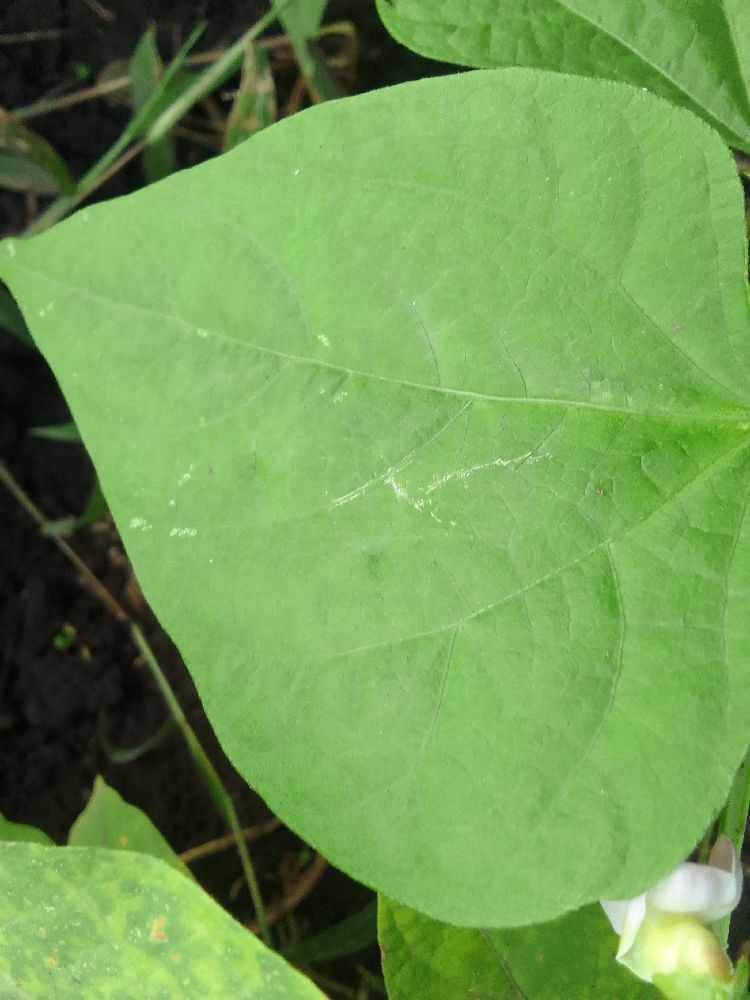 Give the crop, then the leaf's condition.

common bean, healthy
